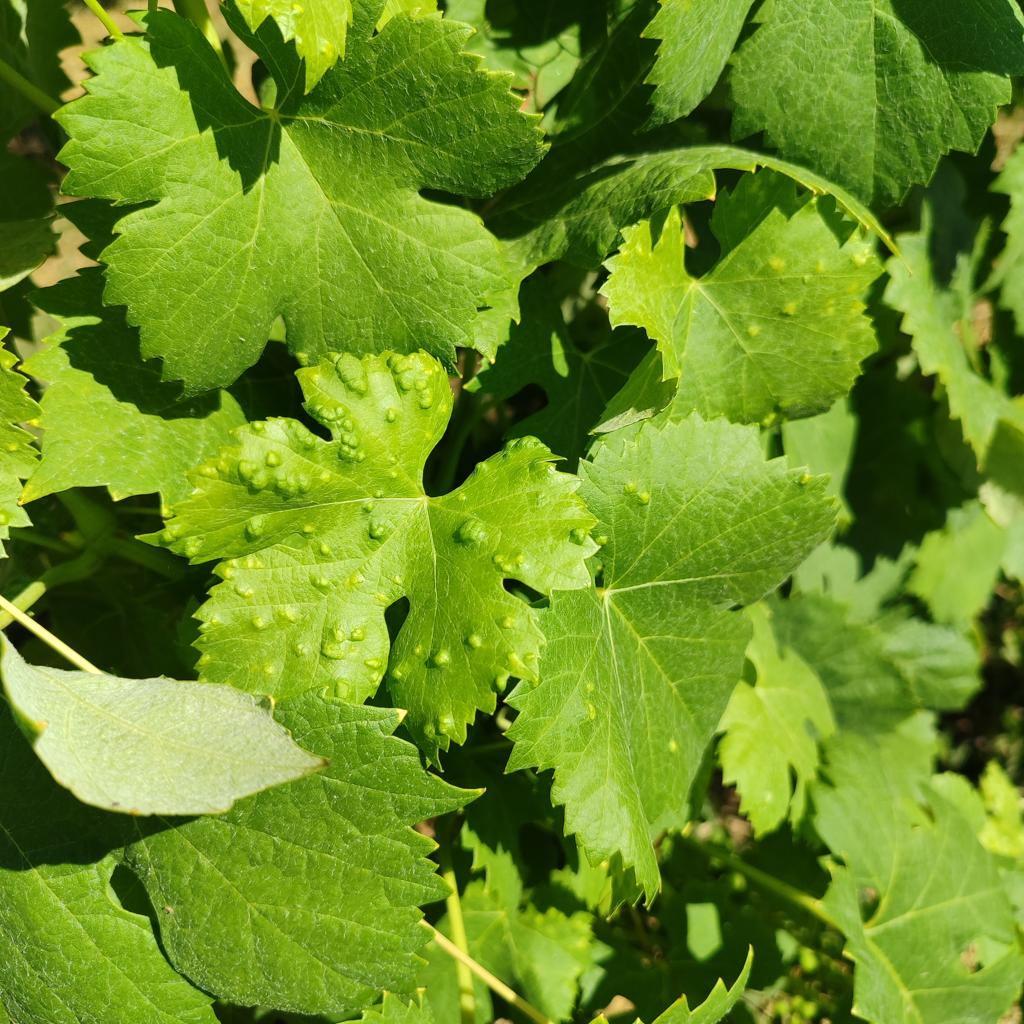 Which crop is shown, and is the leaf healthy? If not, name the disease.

grapevine, erineum mite
